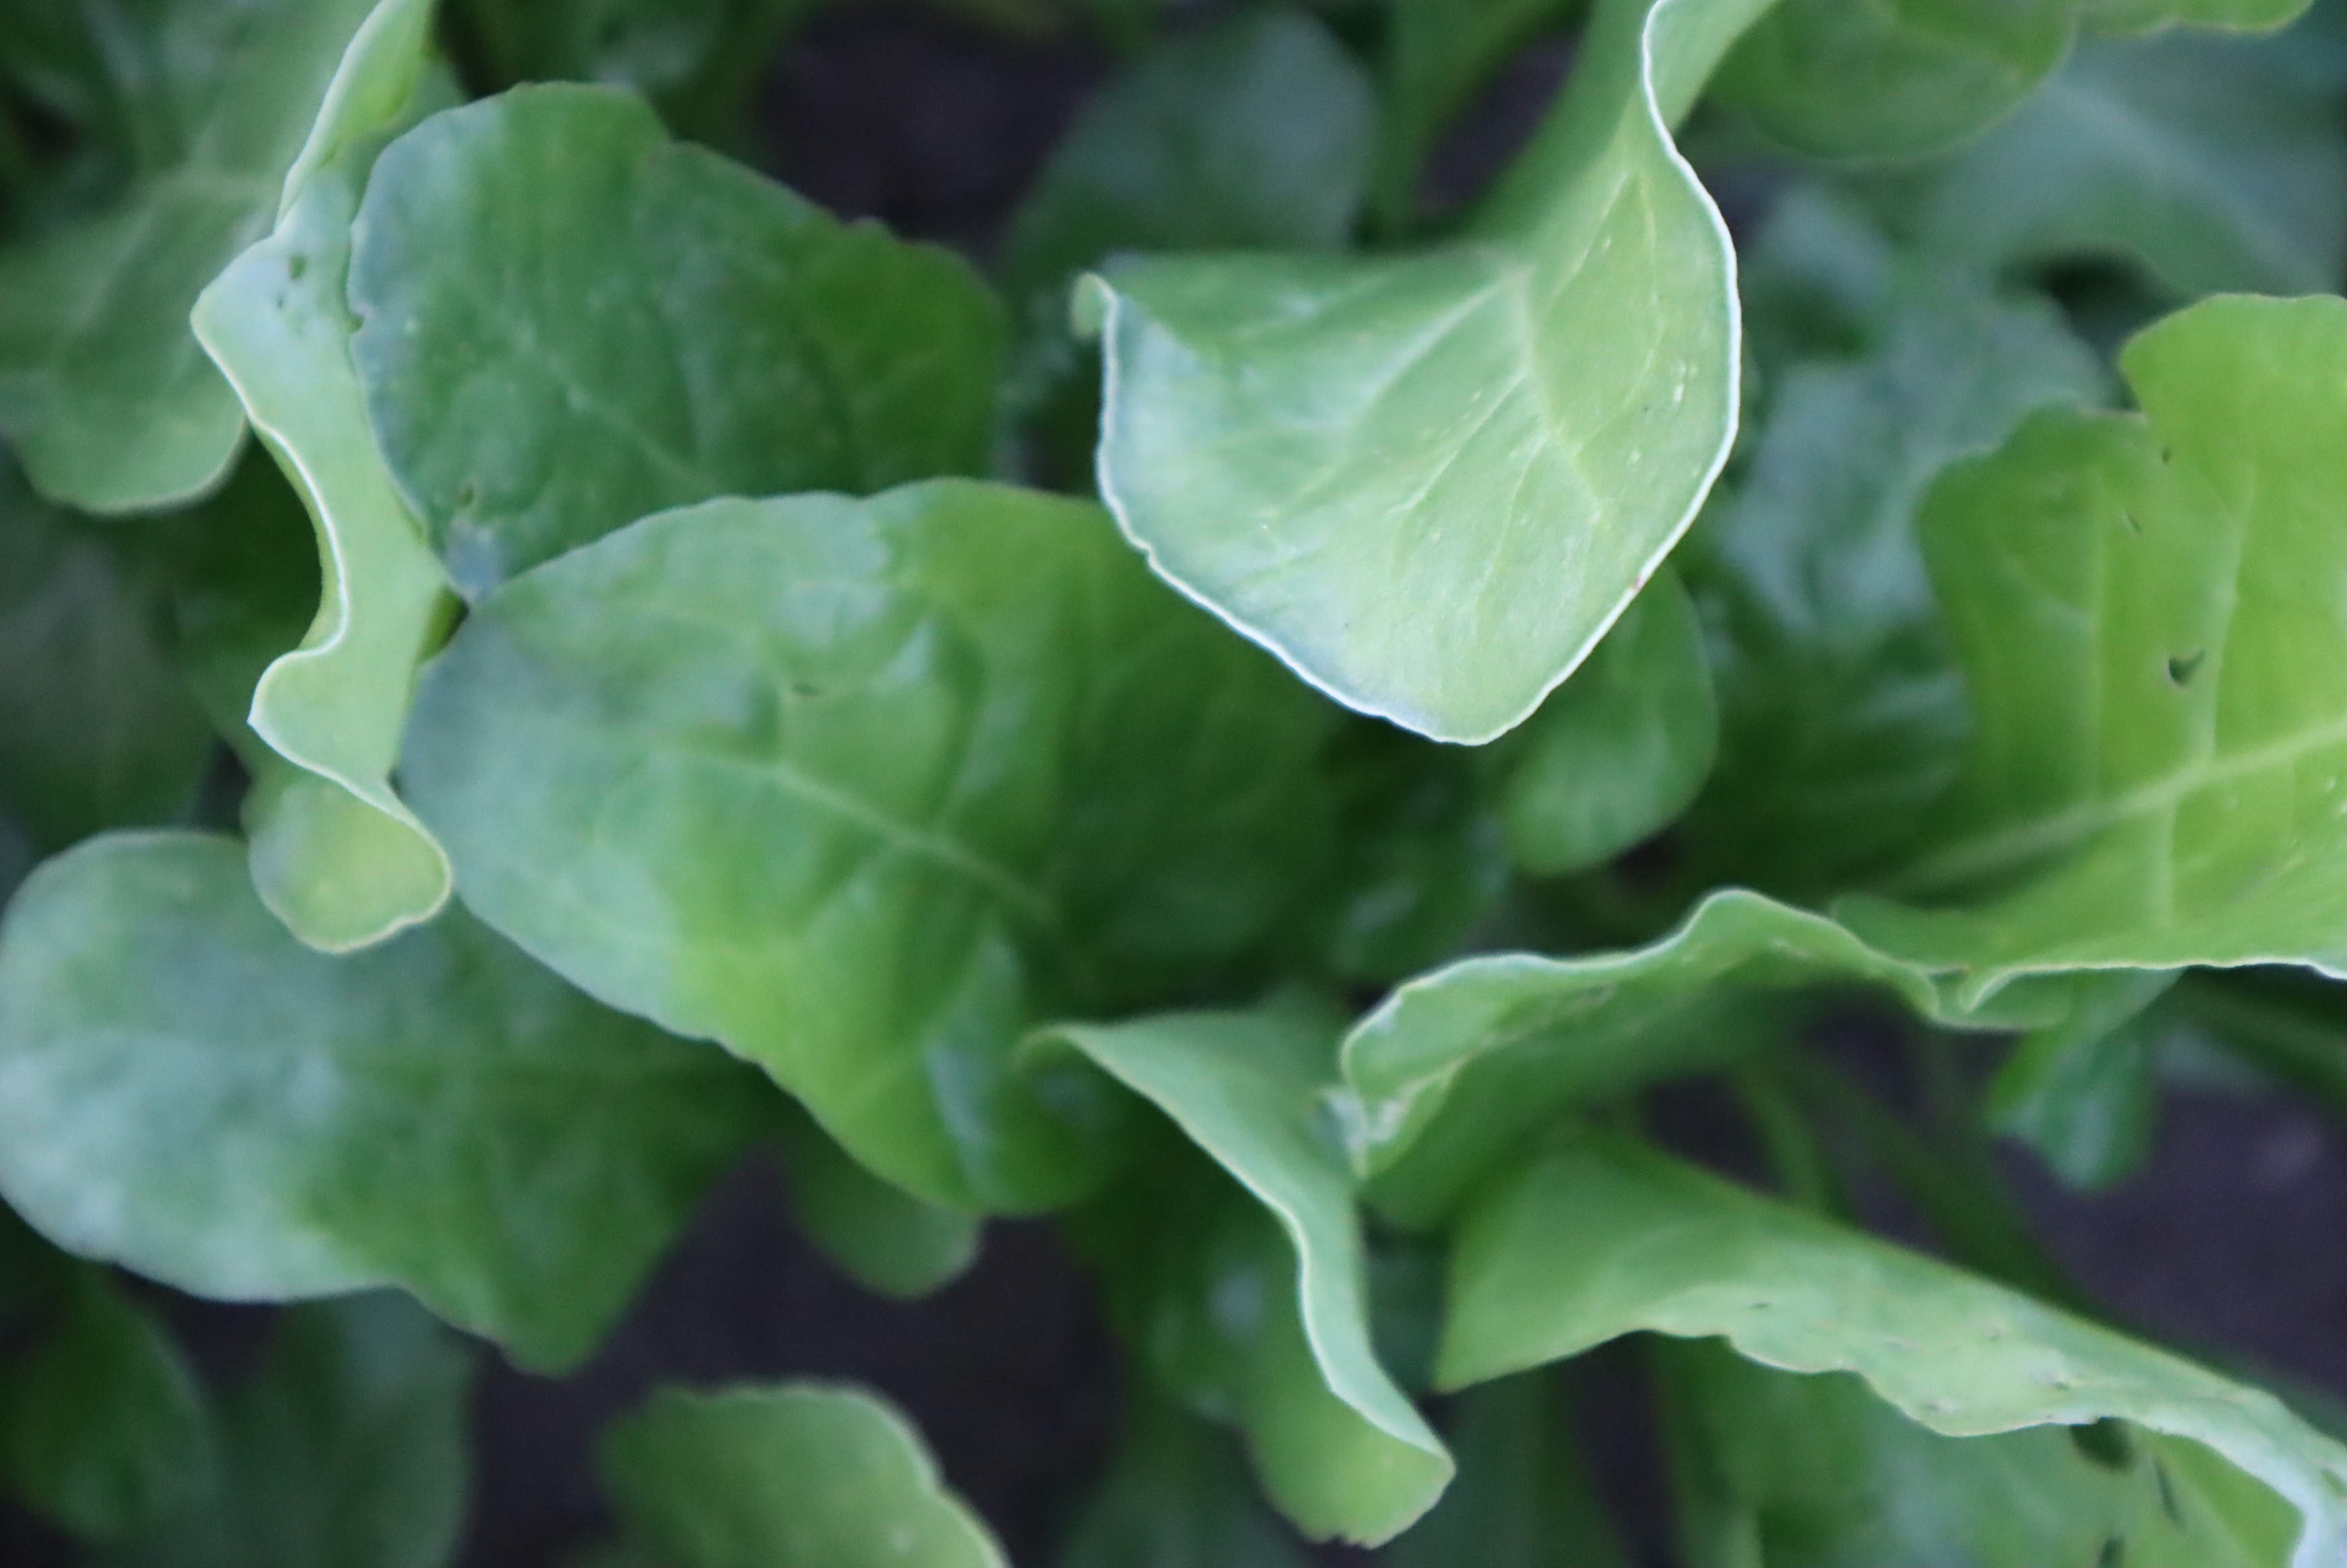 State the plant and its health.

chard, healthy
